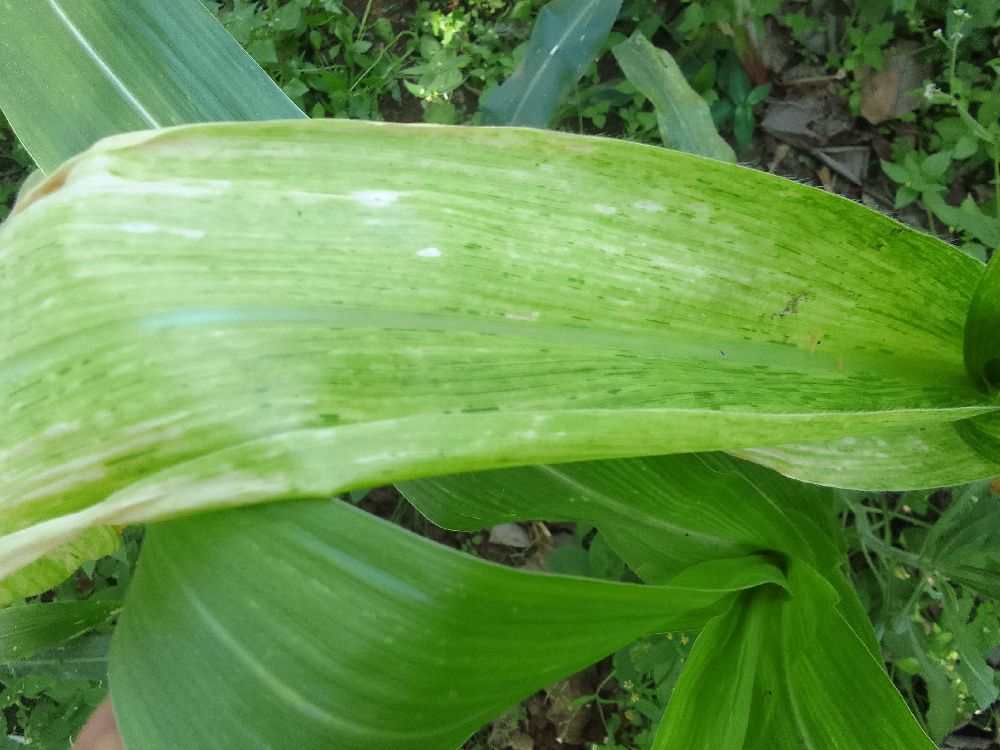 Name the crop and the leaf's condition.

maize, maize lethal necrosis
